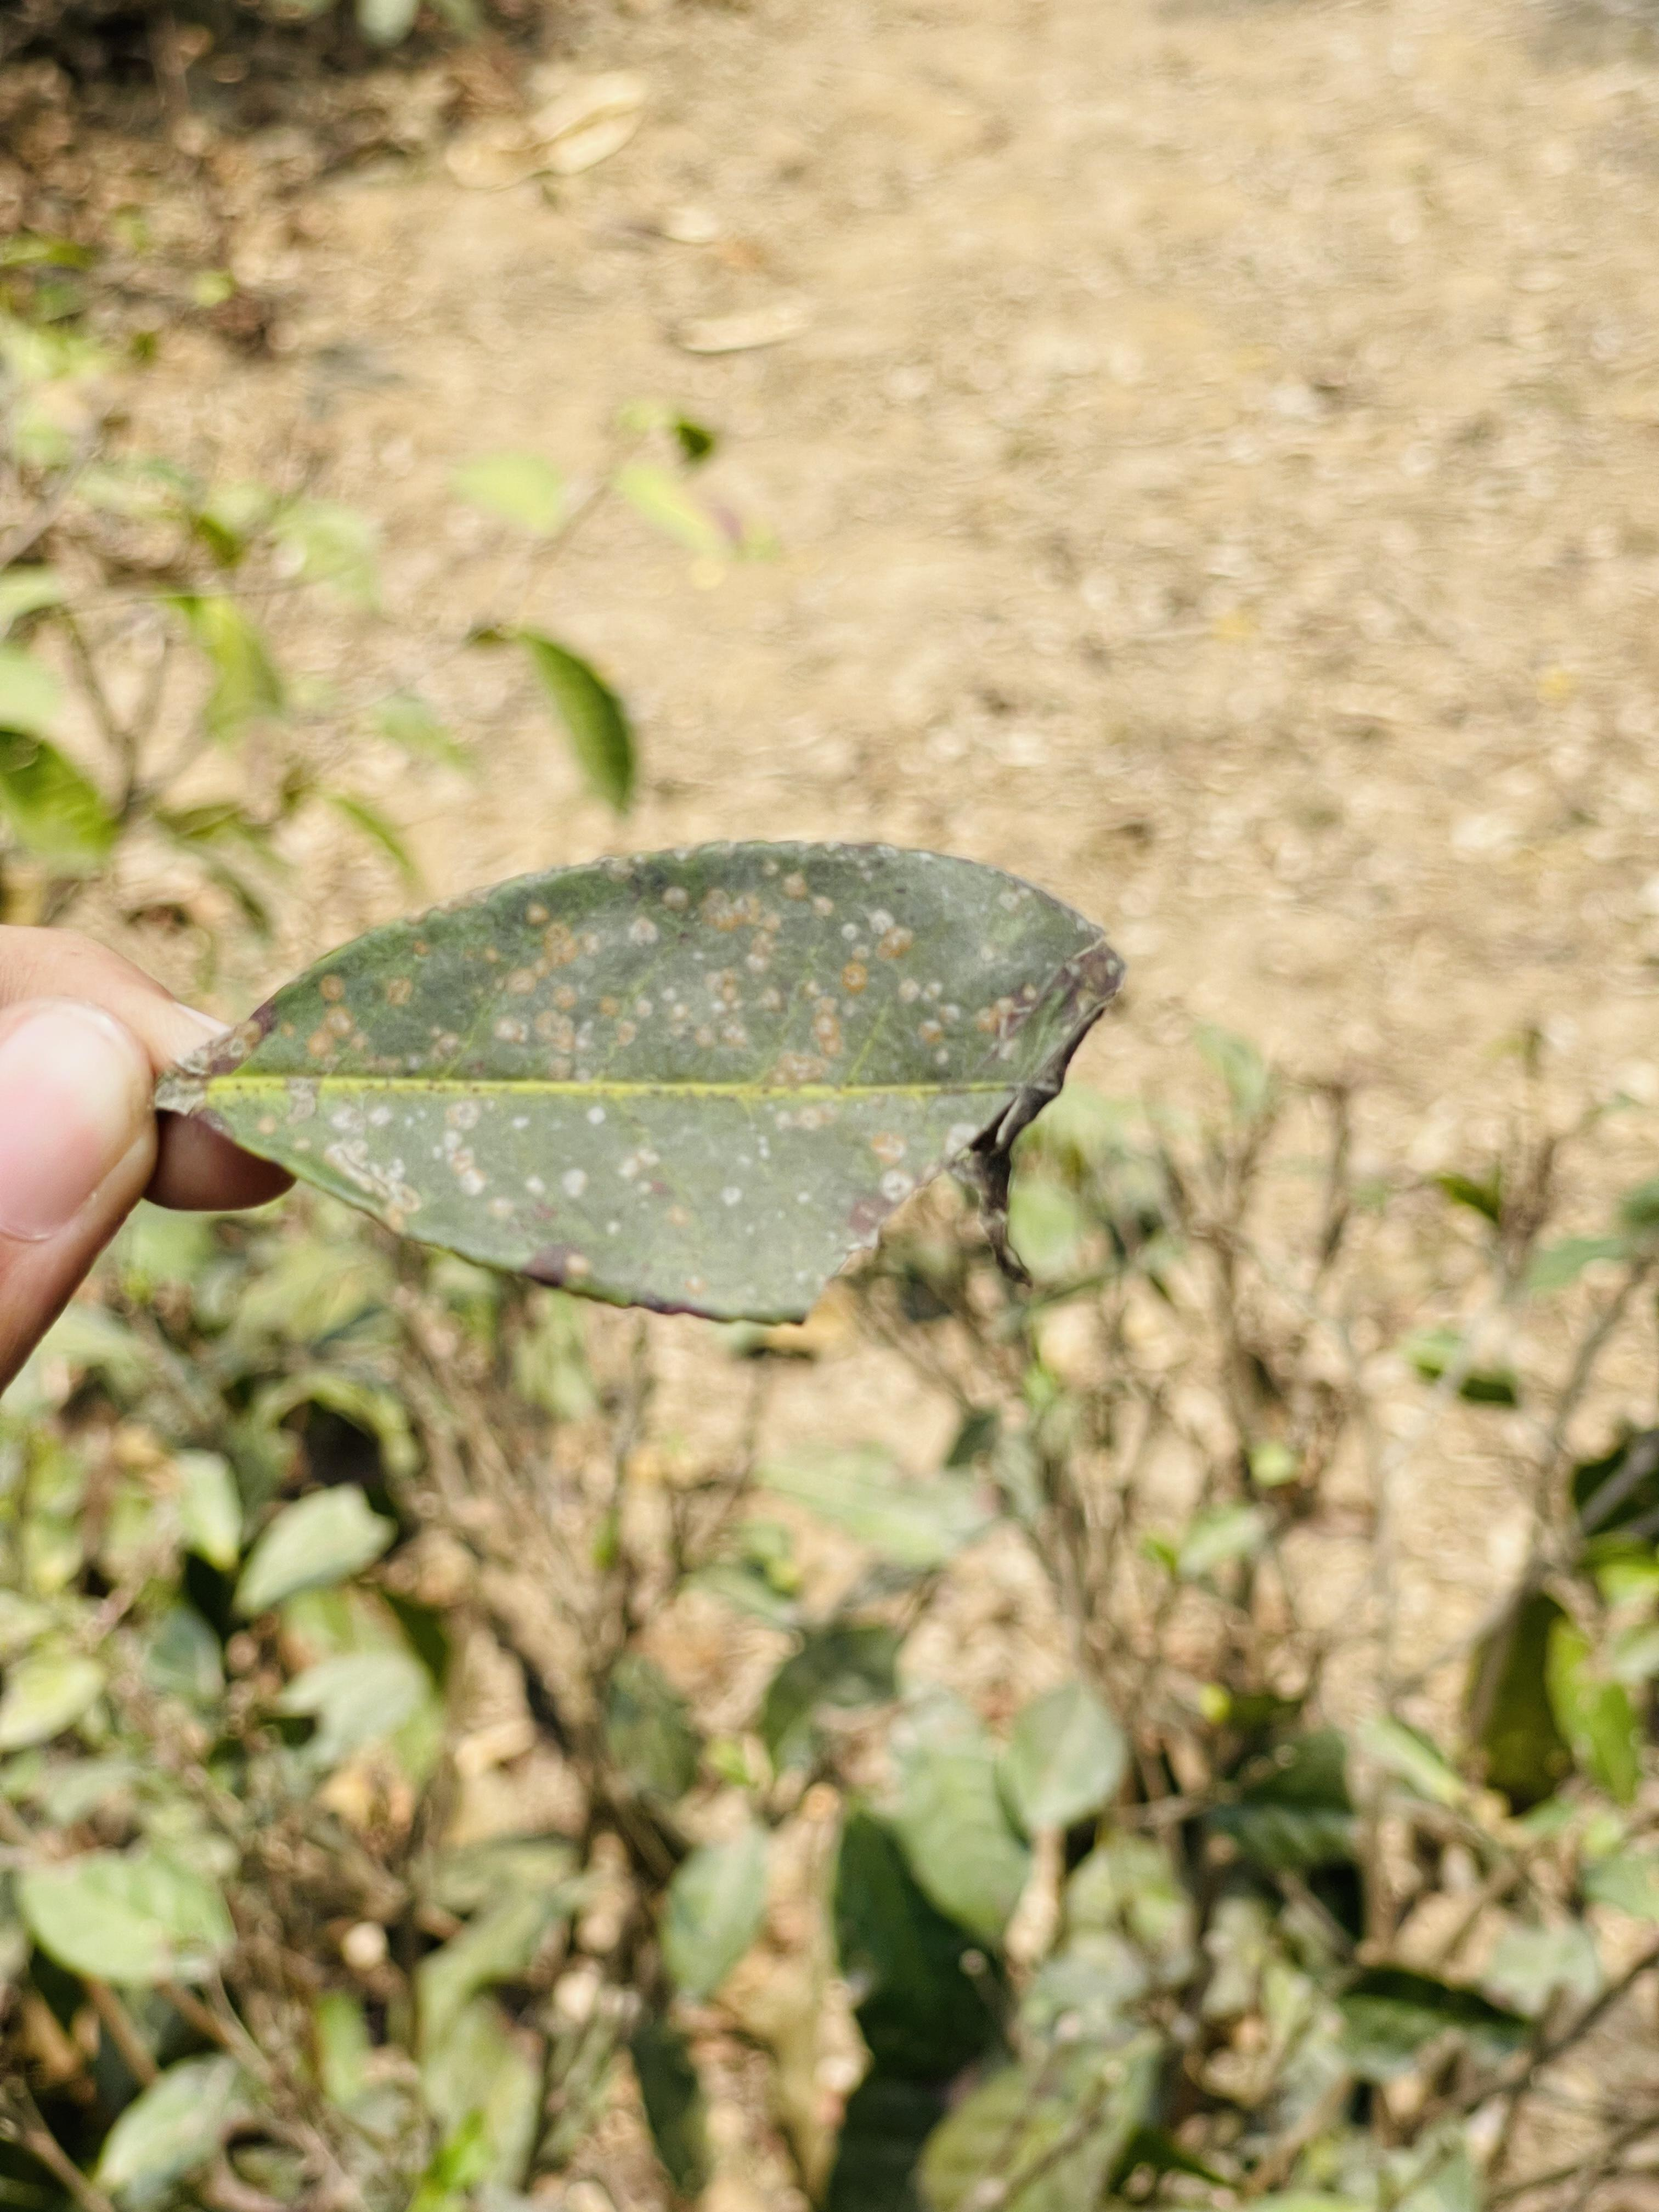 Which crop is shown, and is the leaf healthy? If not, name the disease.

tea, red rust
